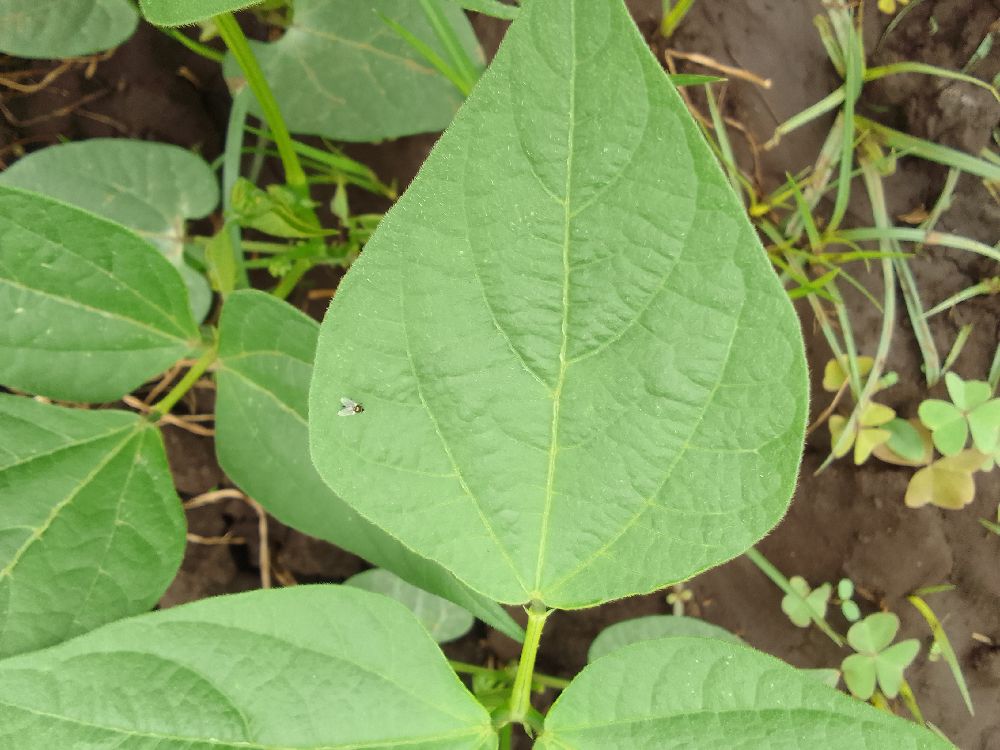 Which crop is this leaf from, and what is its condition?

common bean, healthy
